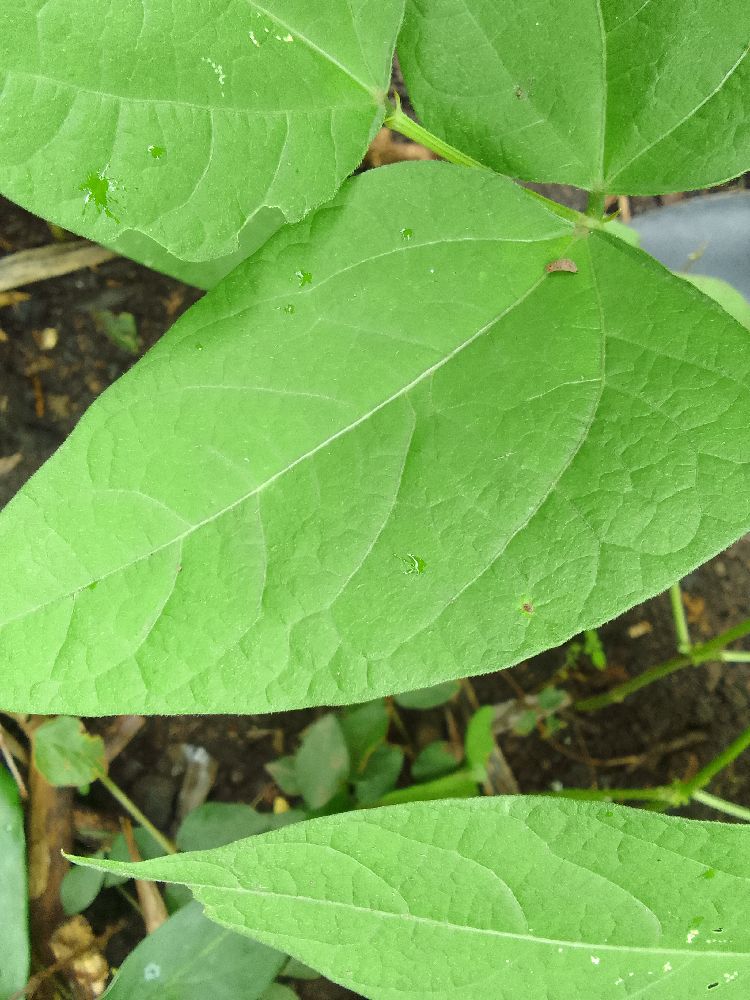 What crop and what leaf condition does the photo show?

common bean, healthy
